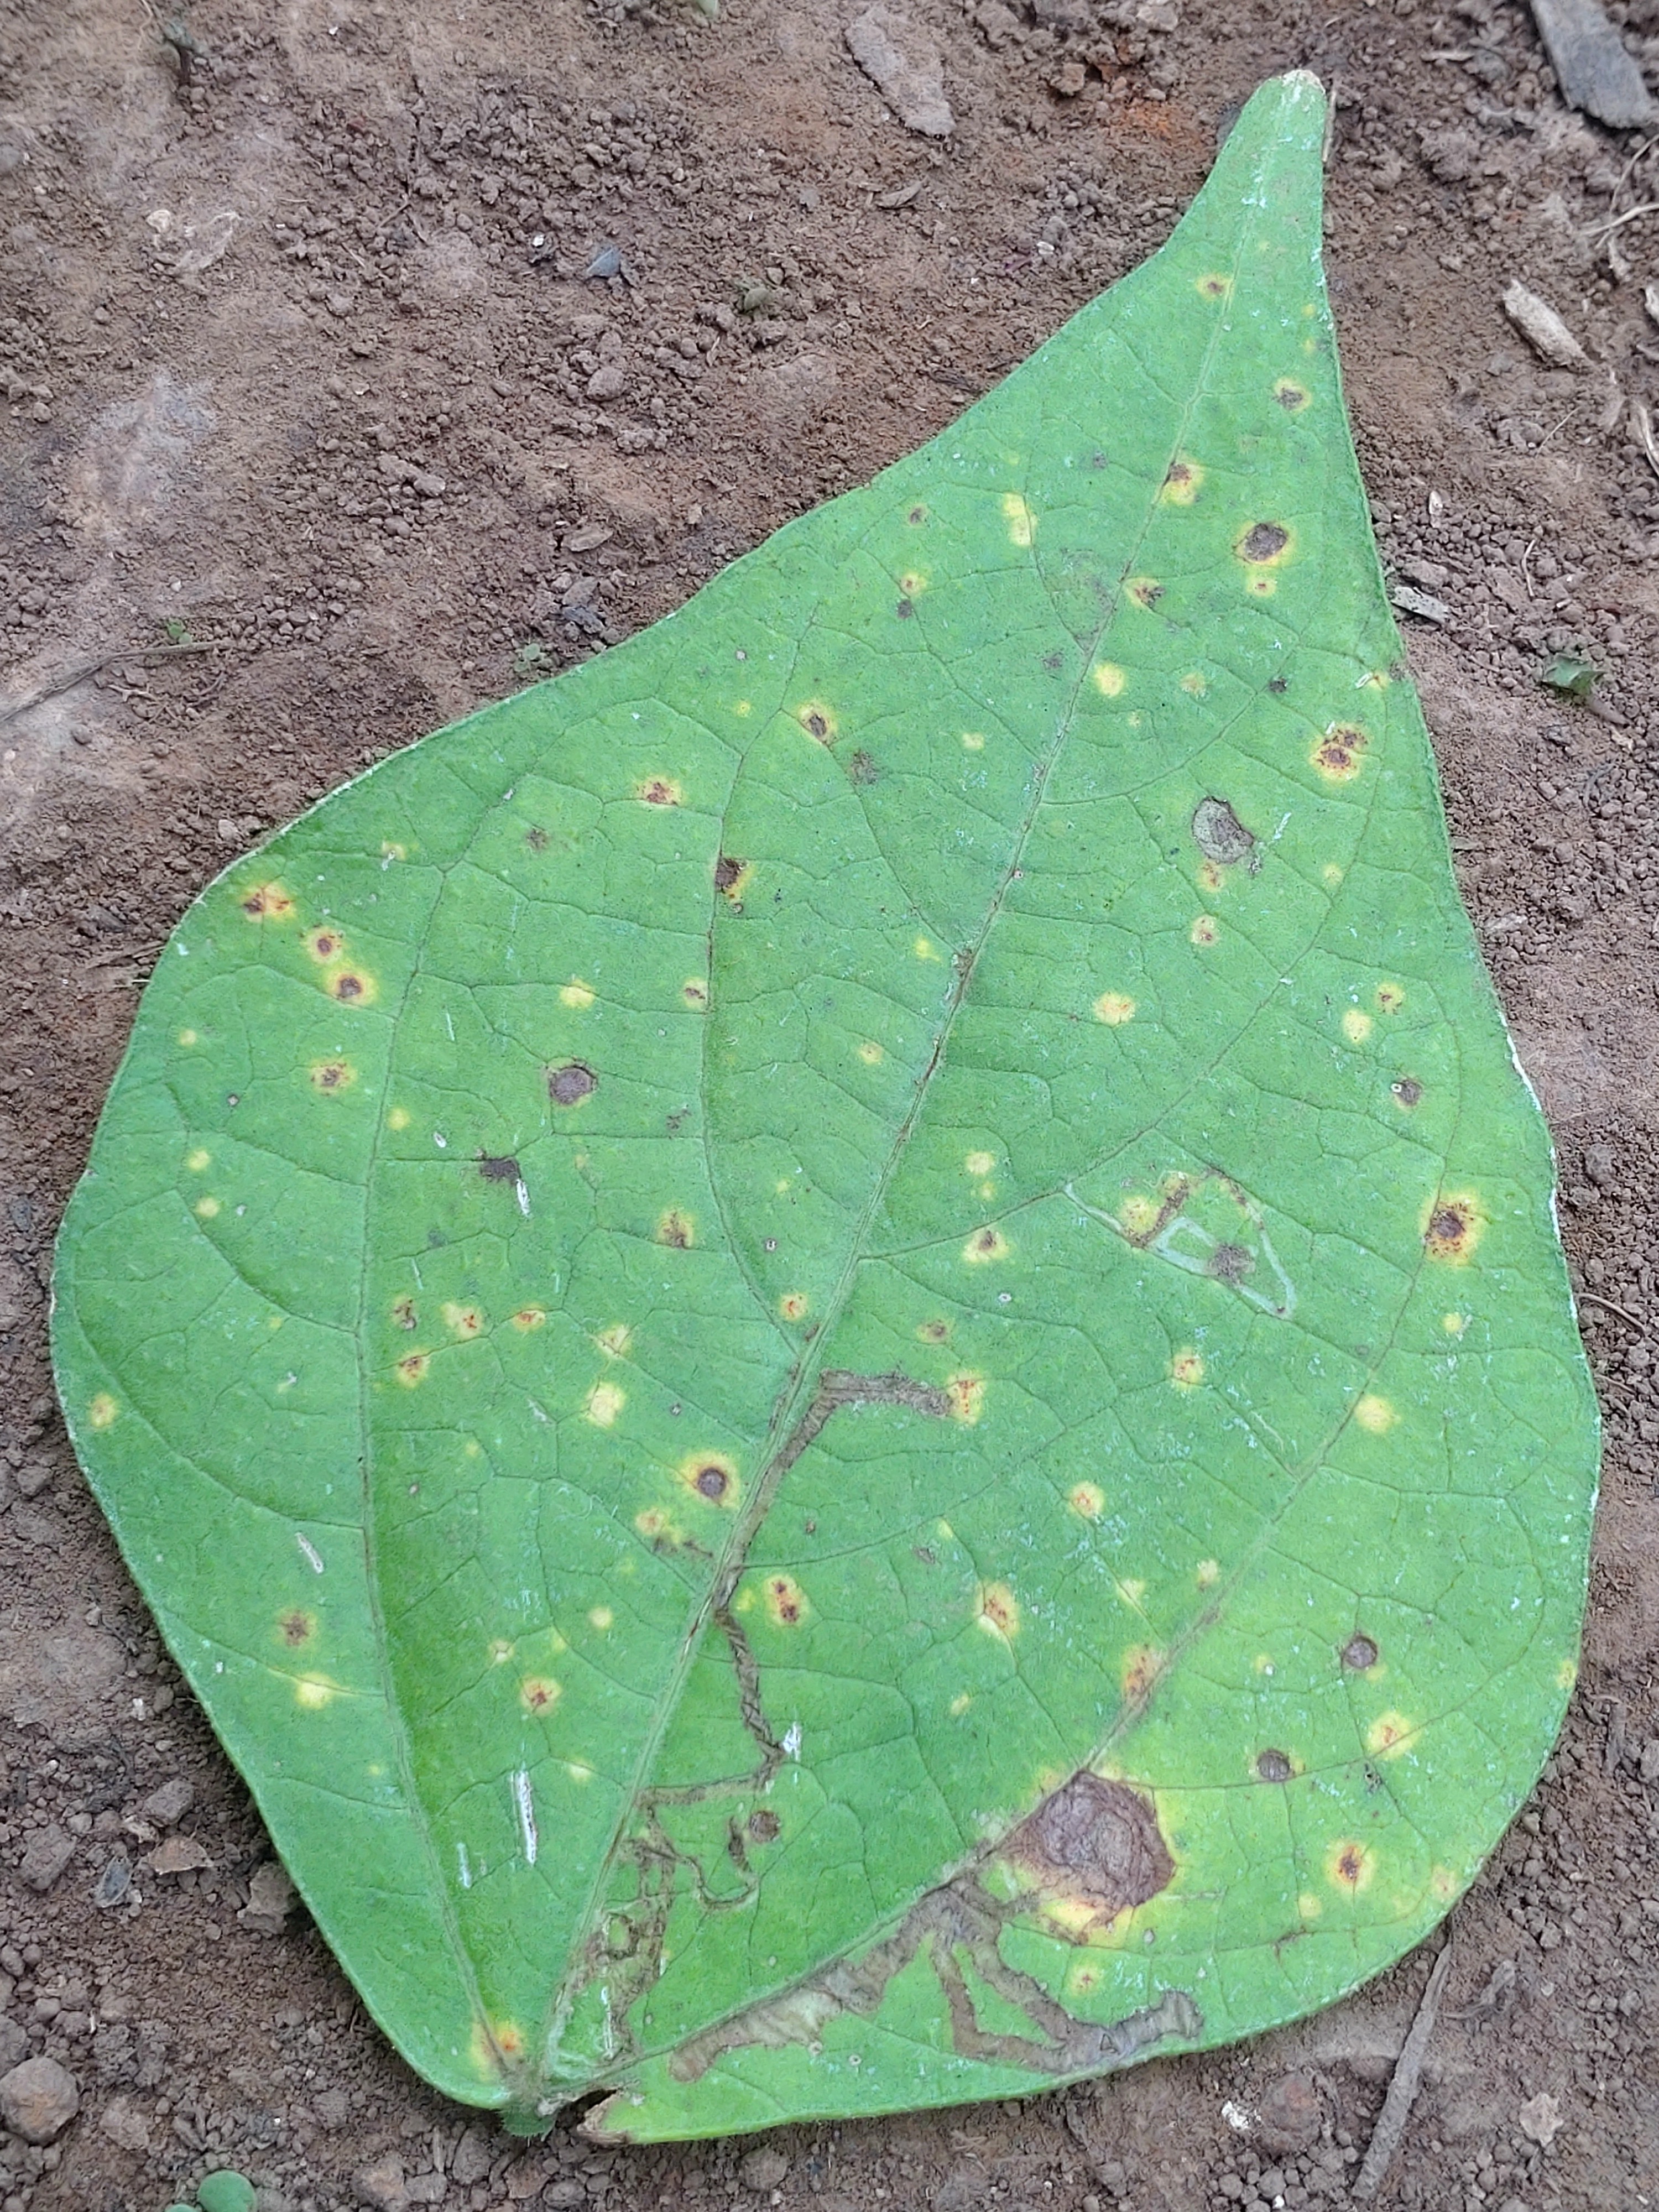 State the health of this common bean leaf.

rust
